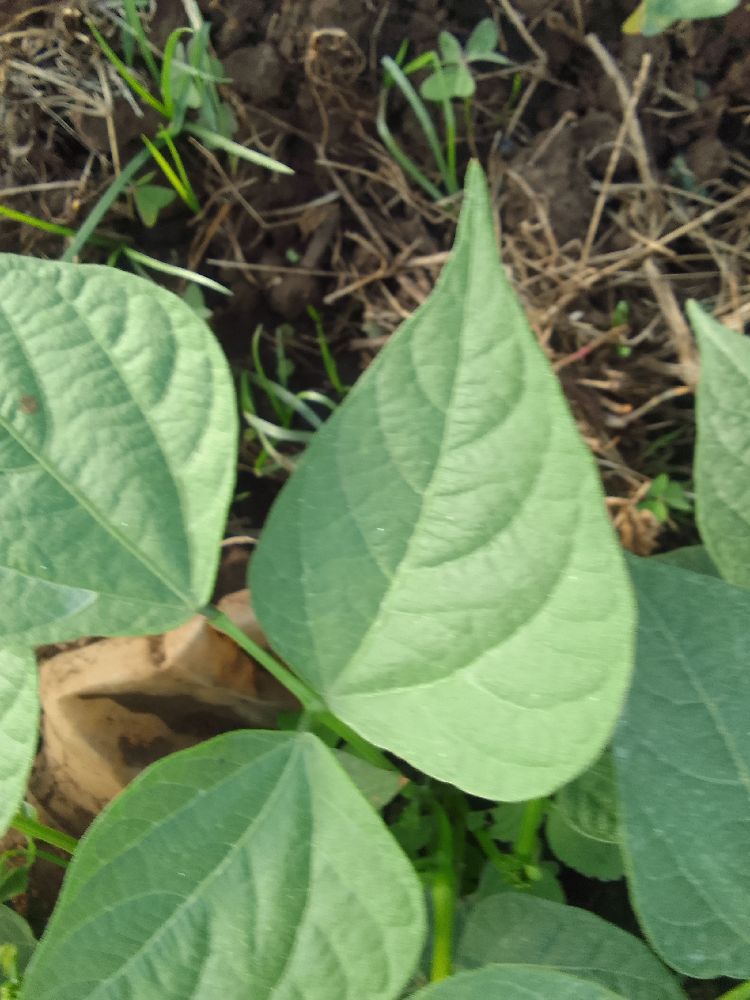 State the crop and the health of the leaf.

common bean, healthy
